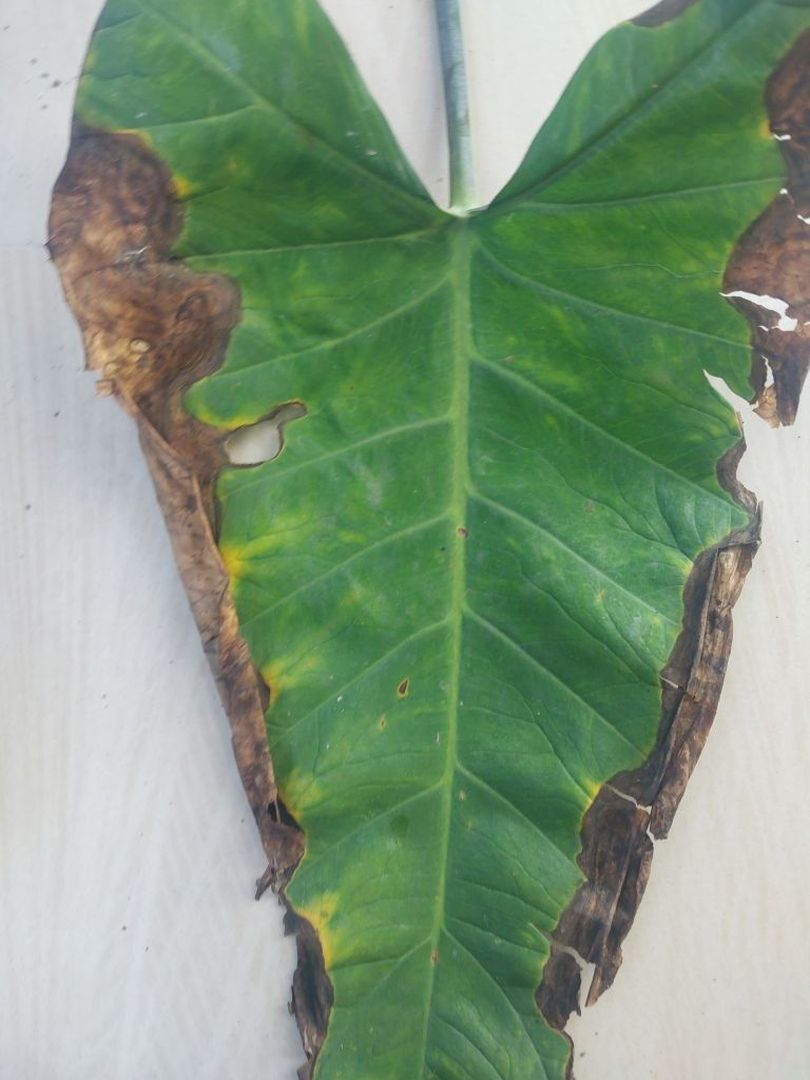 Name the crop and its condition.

taro, leaf blight
